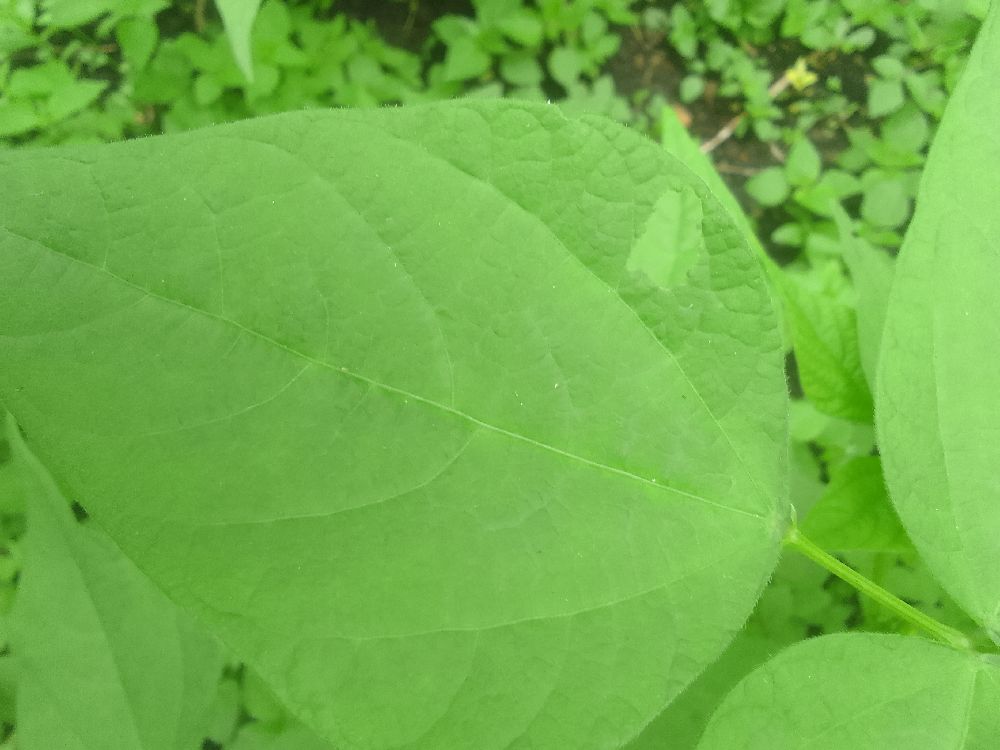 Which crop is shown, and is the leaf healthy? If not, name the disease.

common bean, healthy
